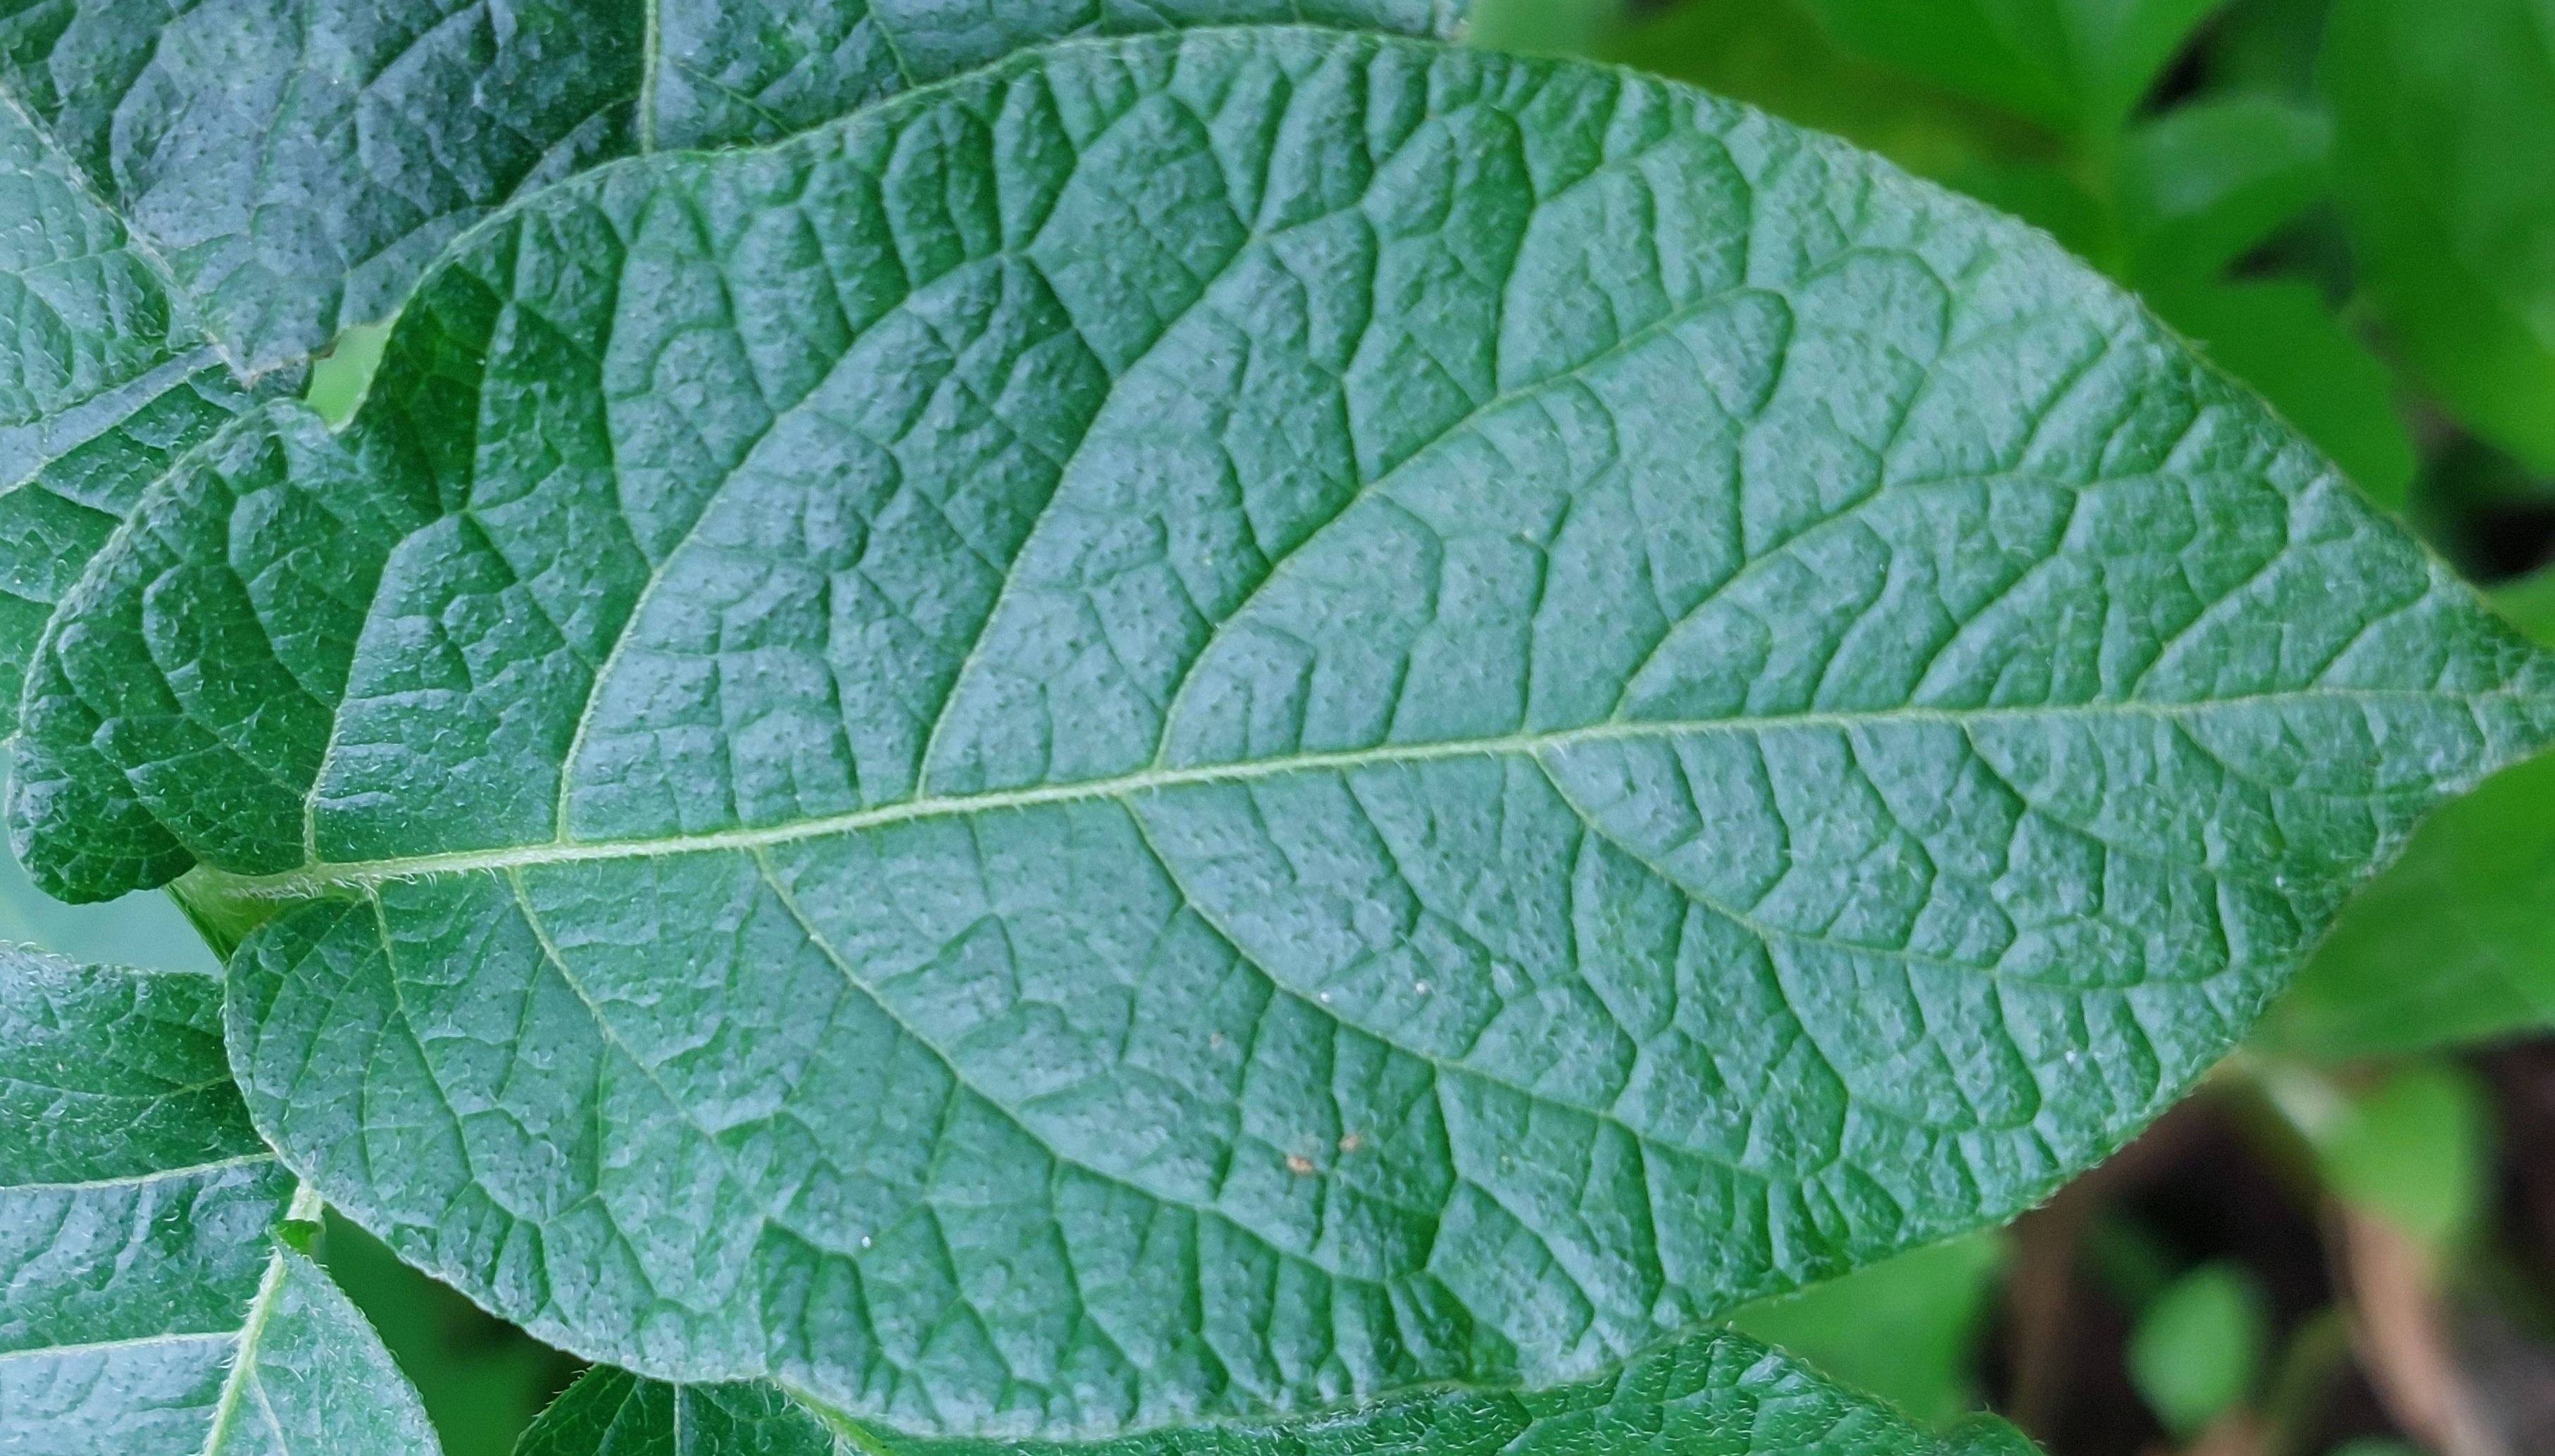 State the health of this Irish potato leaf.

healthy
